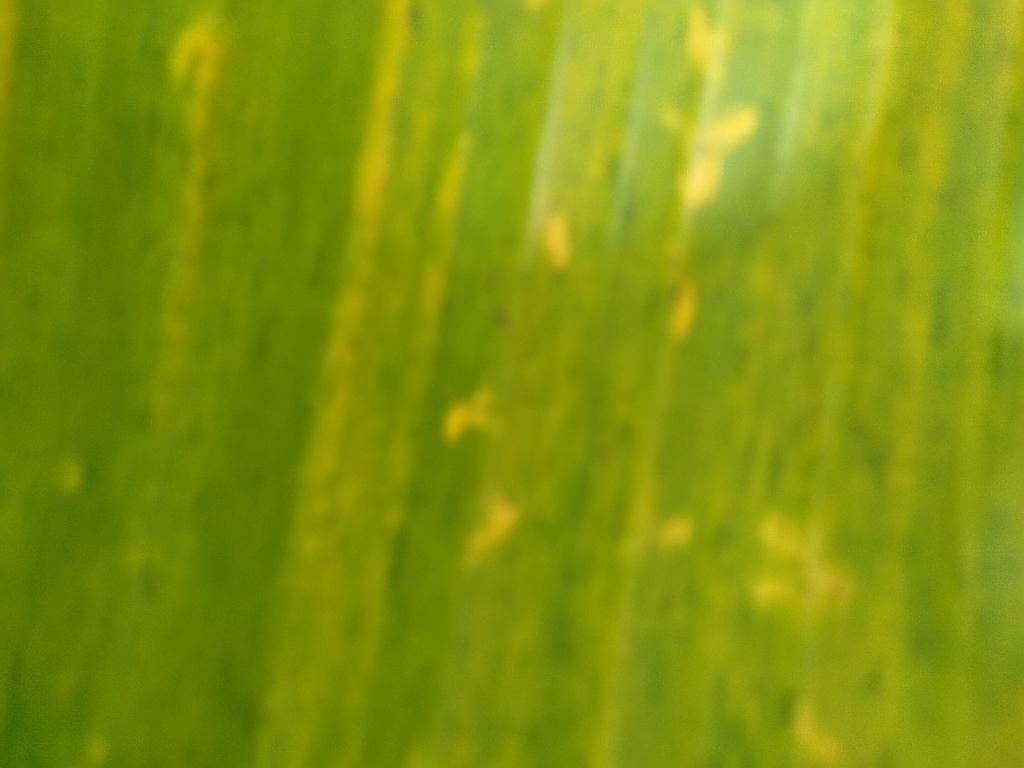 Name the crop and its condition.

banana, fusarium wilt race 1
